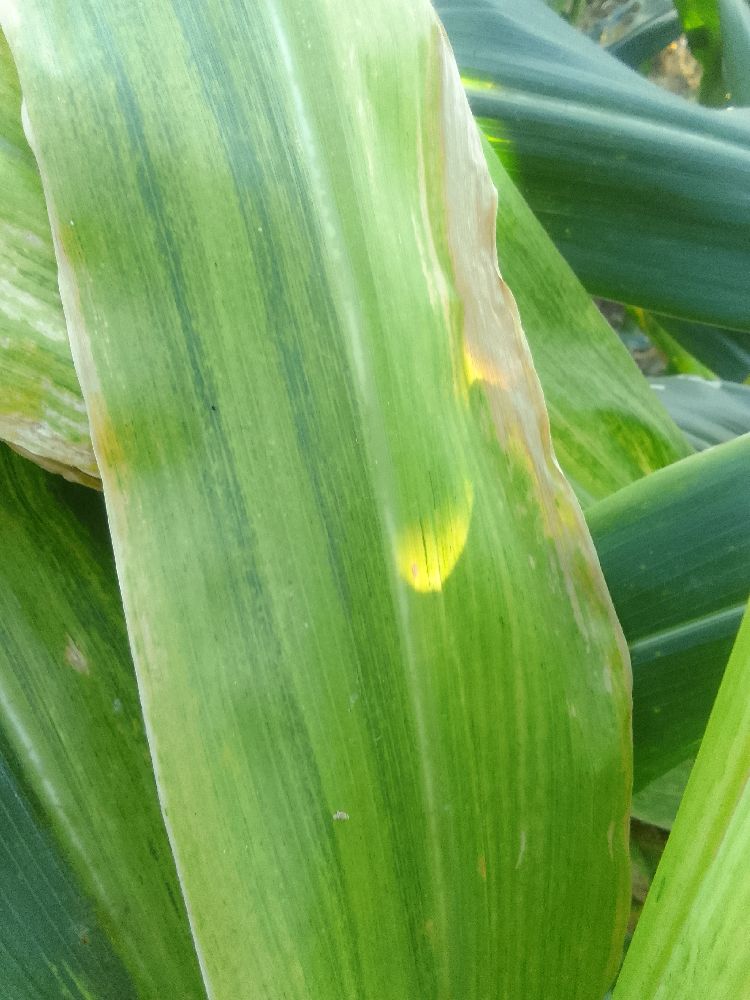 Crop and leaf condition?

maize, maize lethal necrosis
